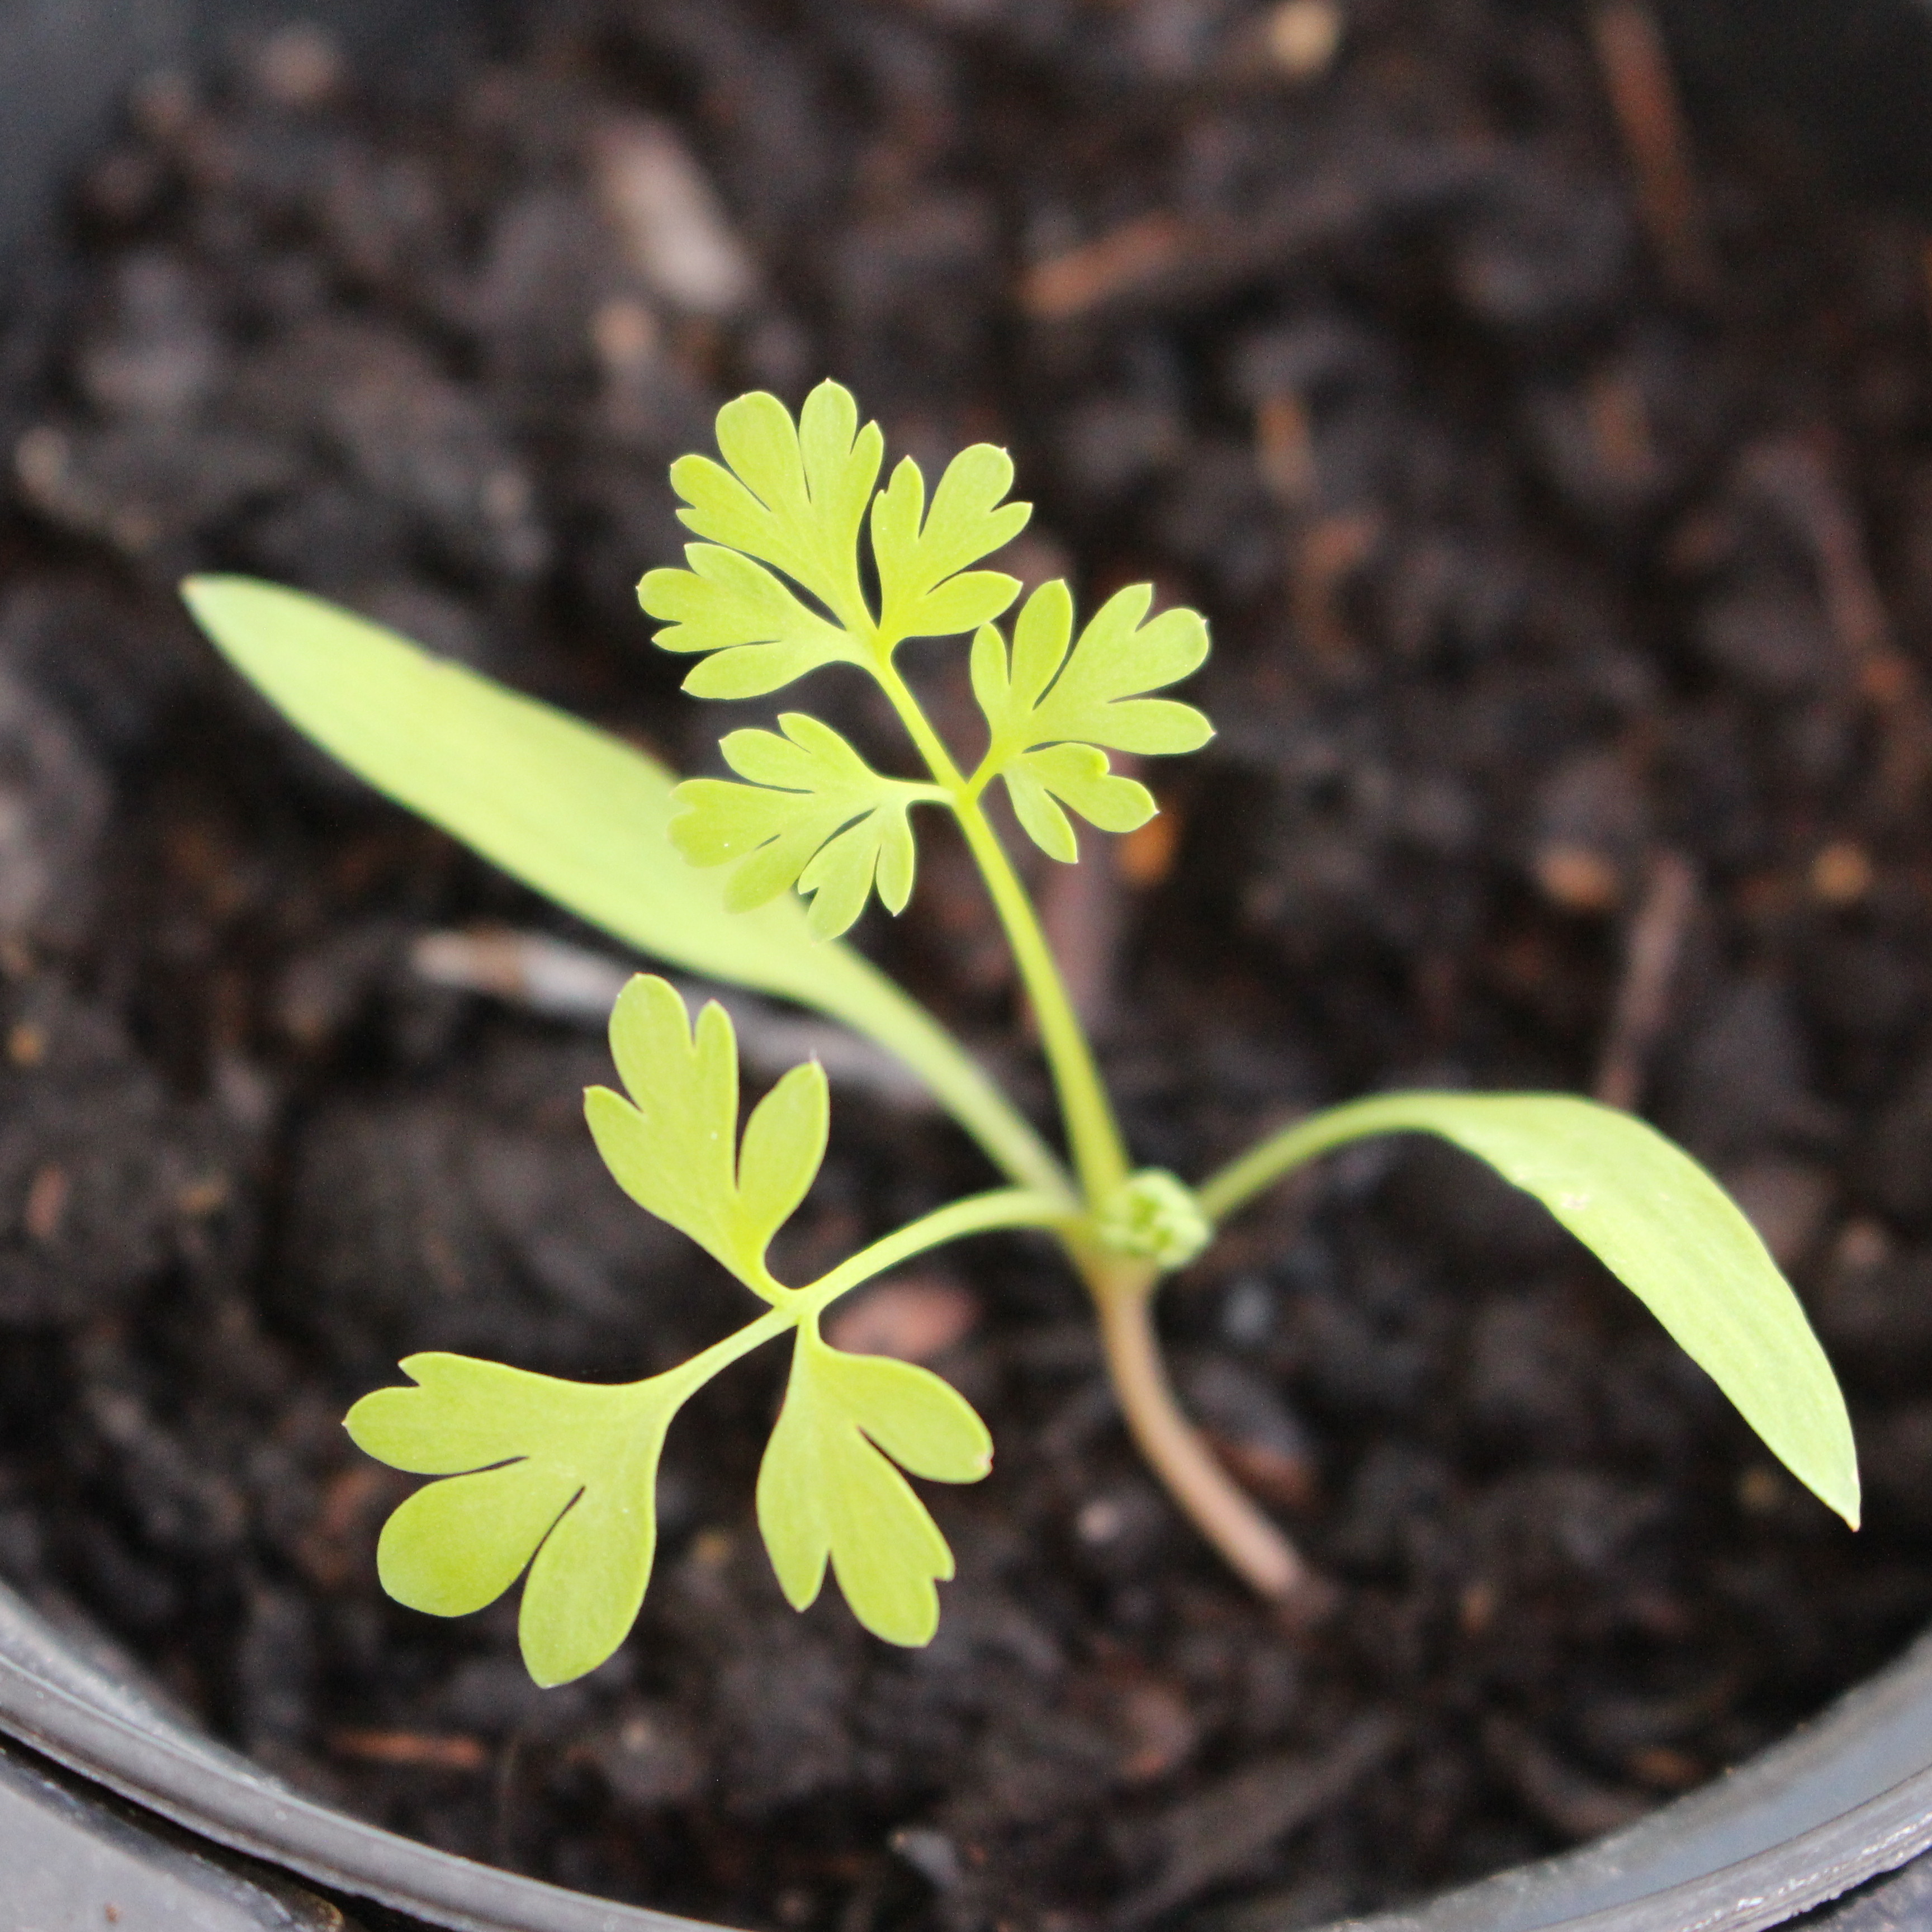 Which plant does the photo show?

Fumaria officinalis
